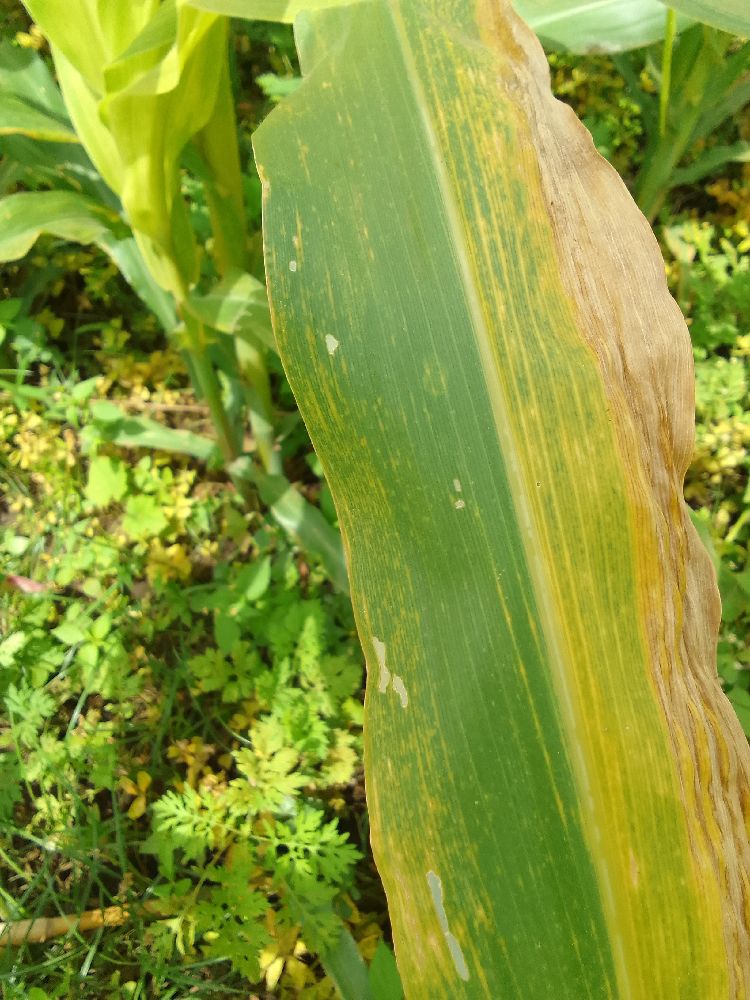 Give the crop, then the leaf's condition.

maize, maize lethal necrosis
